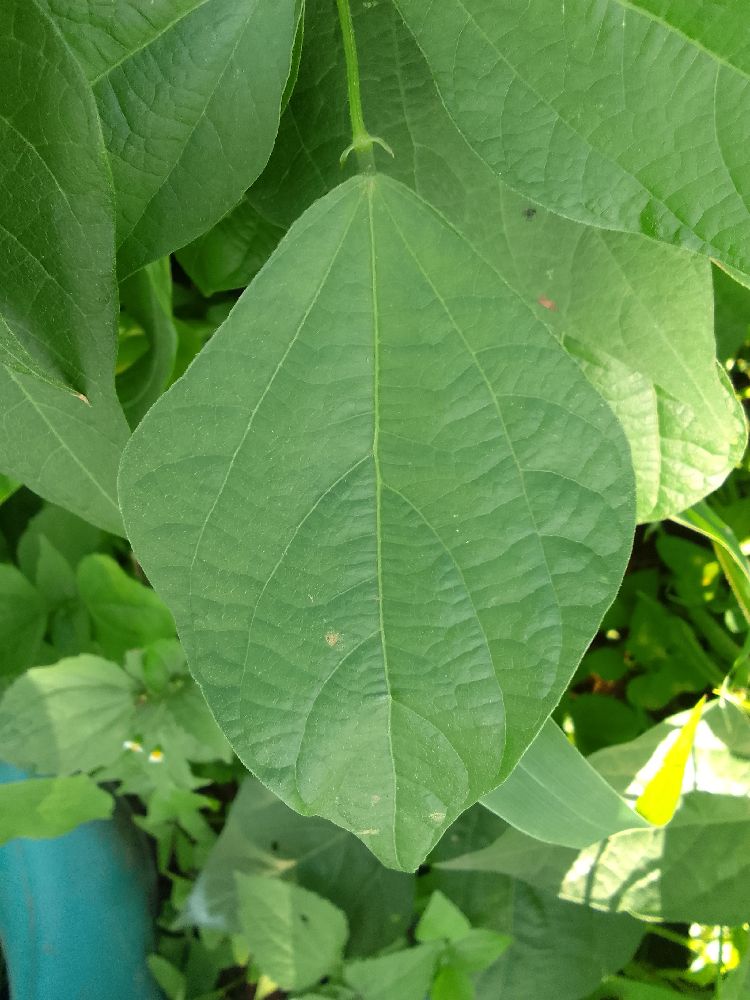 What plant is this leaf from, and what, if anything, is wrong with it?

common bean, healthy
